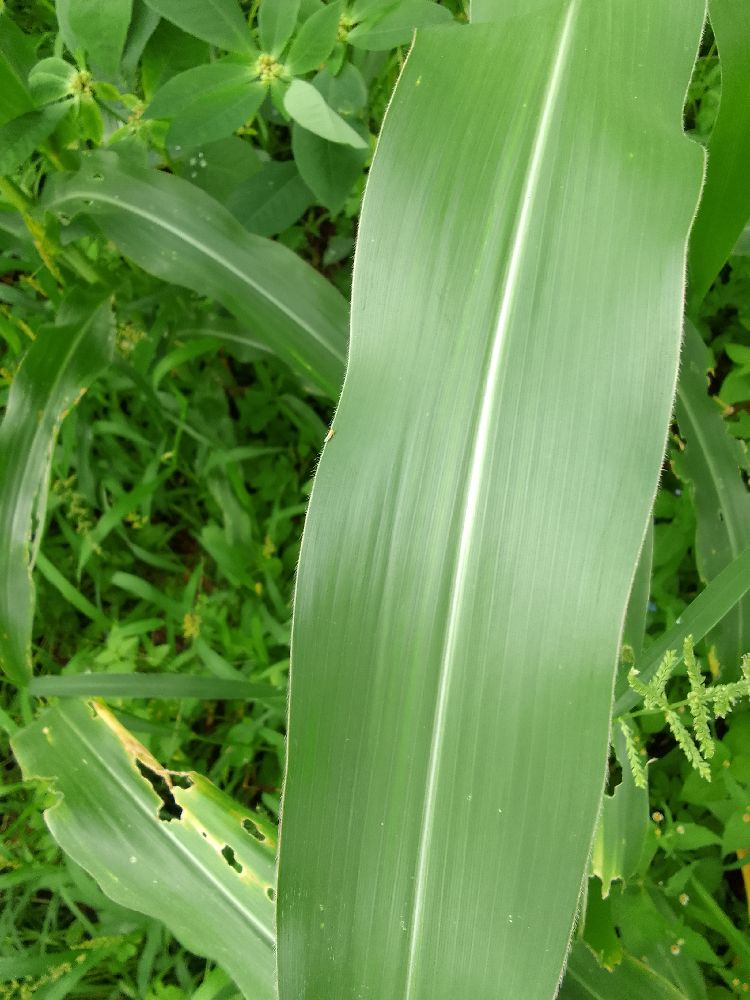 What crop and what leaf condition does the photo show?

maize, healthy
